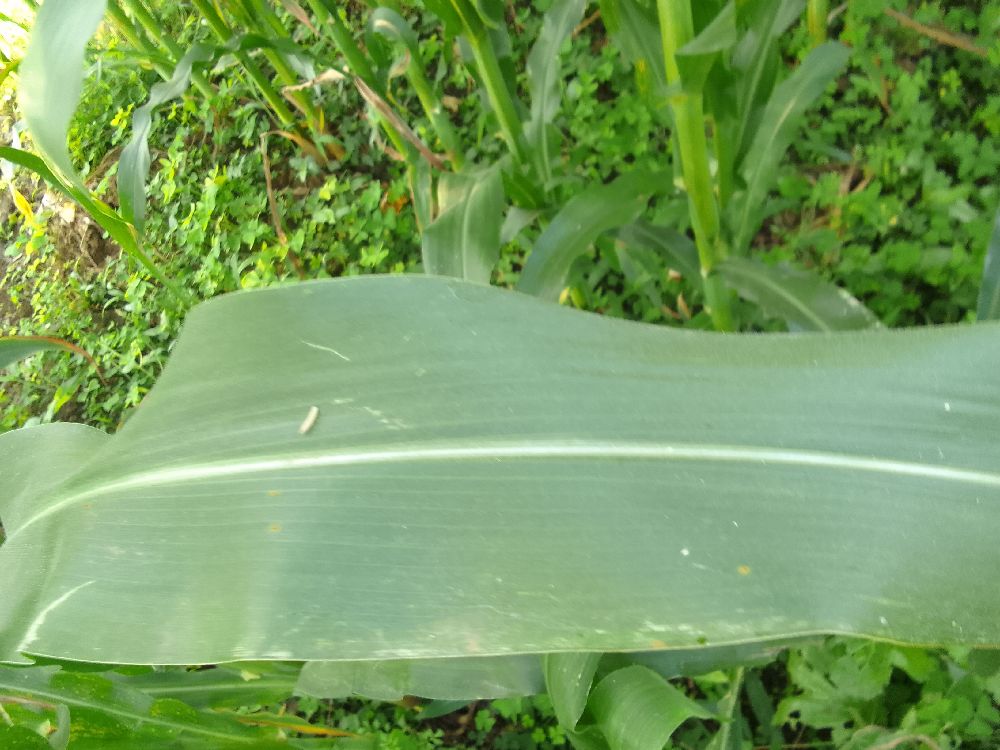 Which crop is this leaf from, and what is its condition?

maize, healthy
